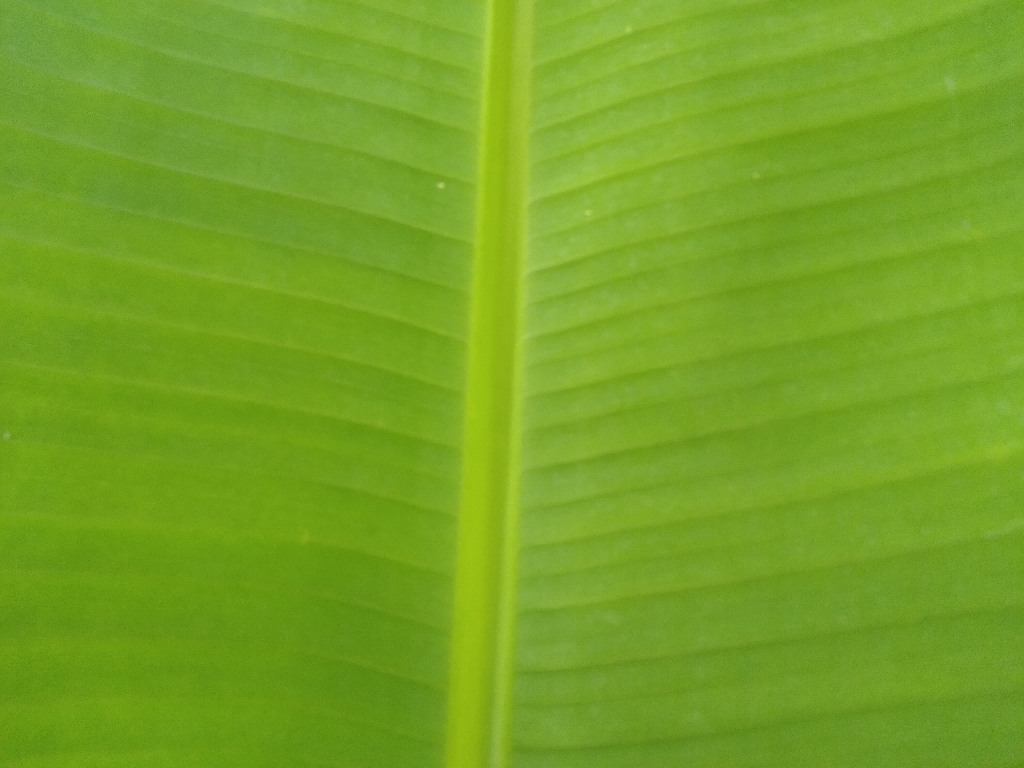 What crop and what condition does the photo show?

banana, healthy
